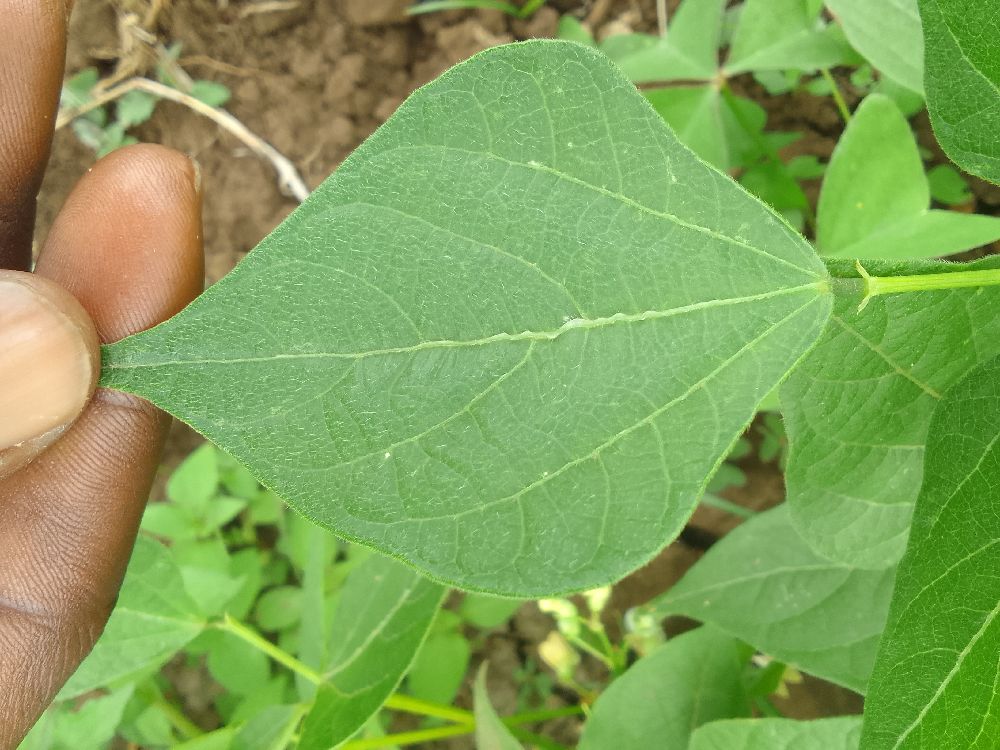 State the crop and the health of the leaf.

common bean, healthy
